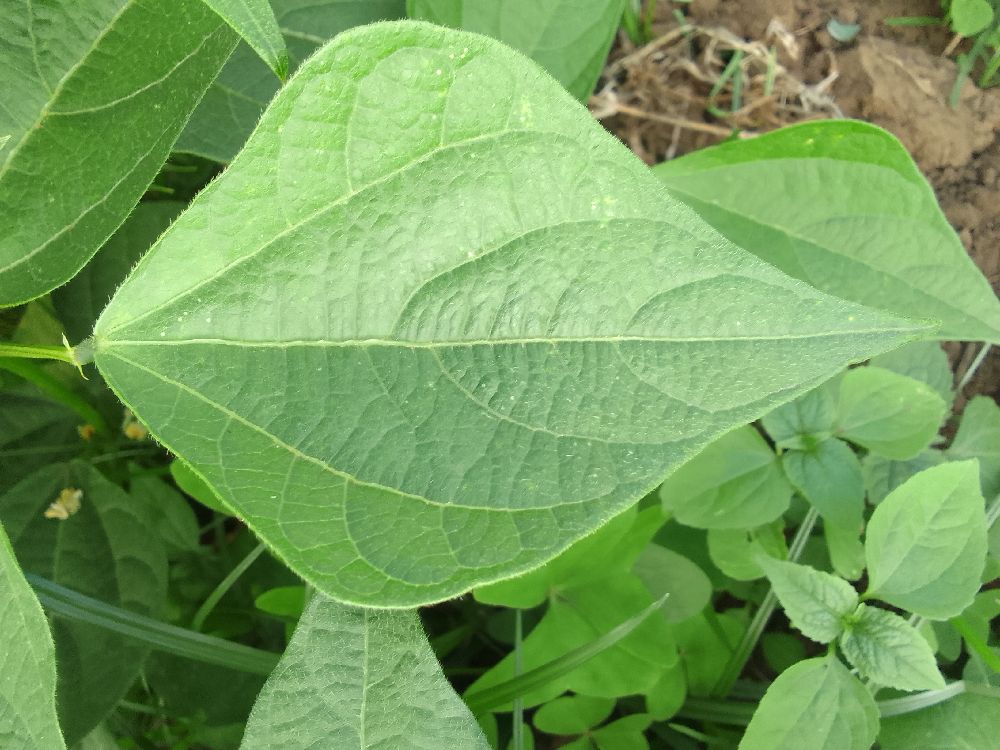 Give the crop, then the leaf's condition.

common bean, healthy
